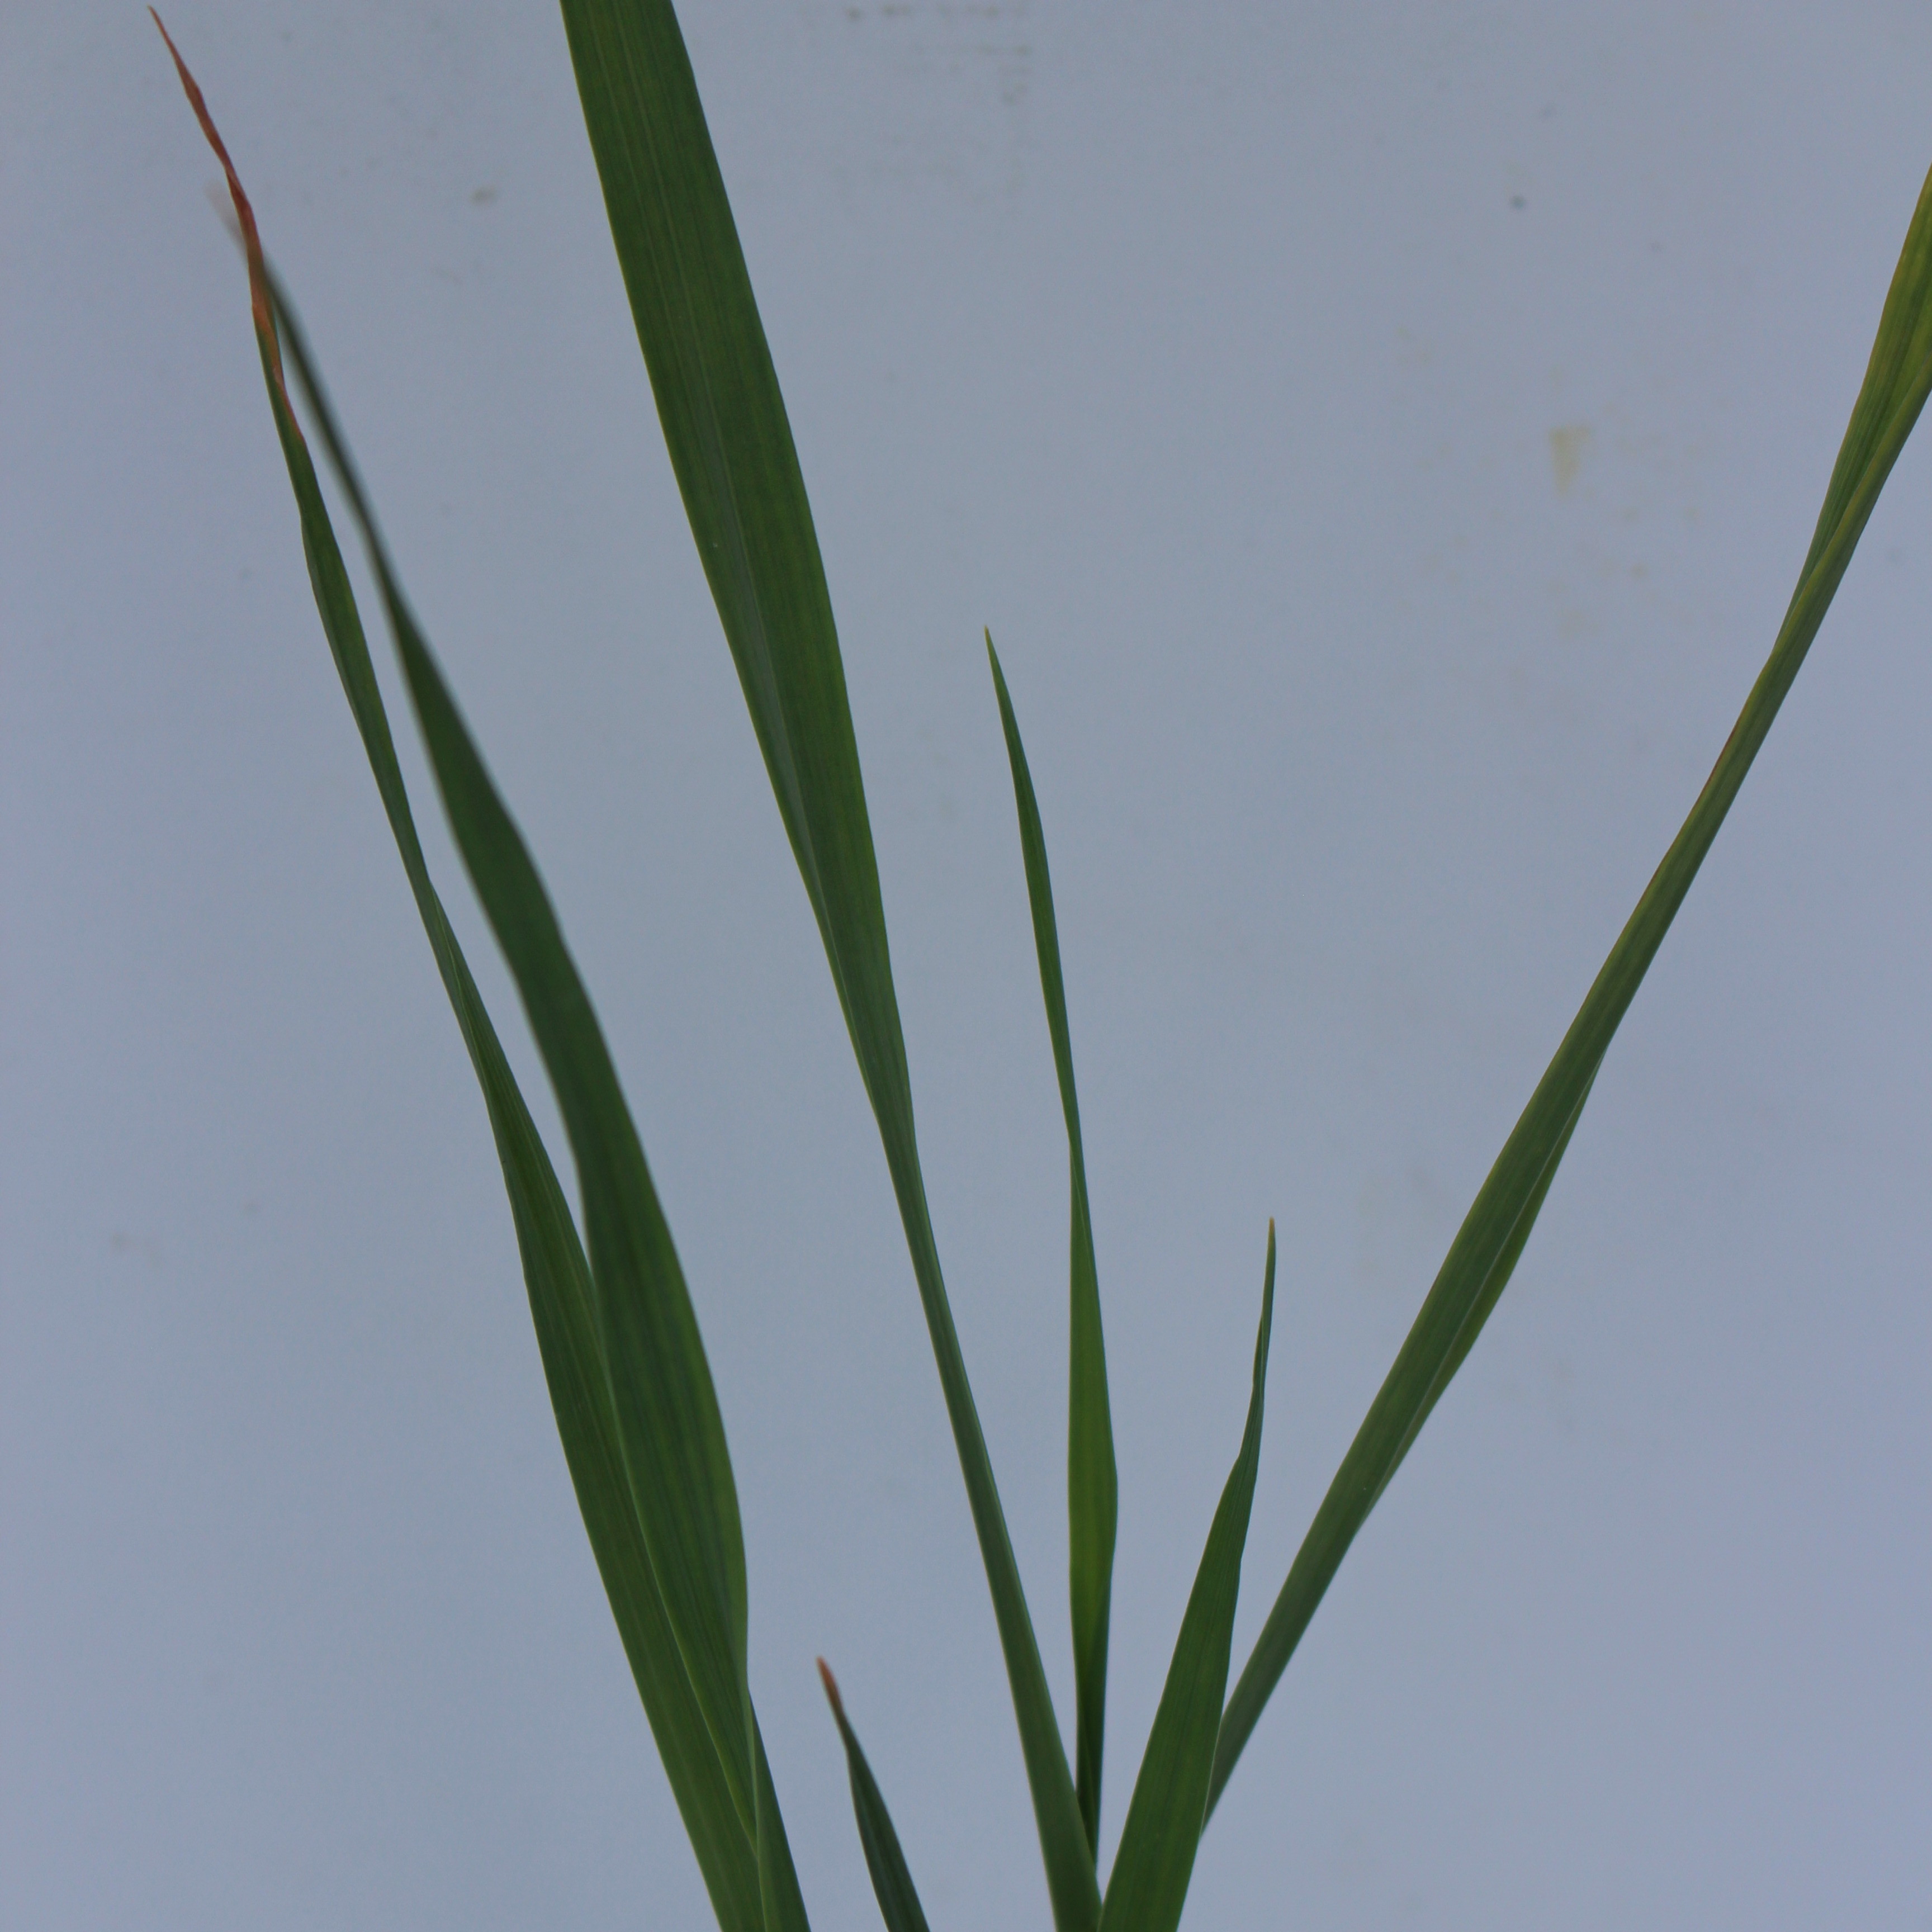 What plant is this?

Avena sterilis
